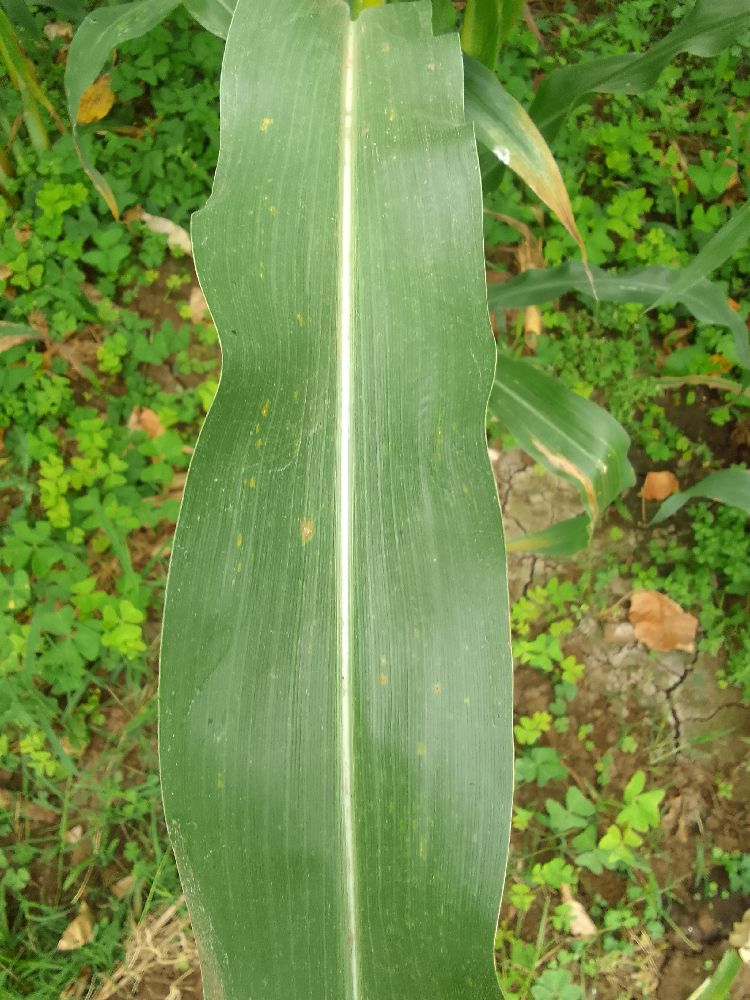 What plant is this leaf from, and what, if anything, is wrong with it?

maize, healthy
